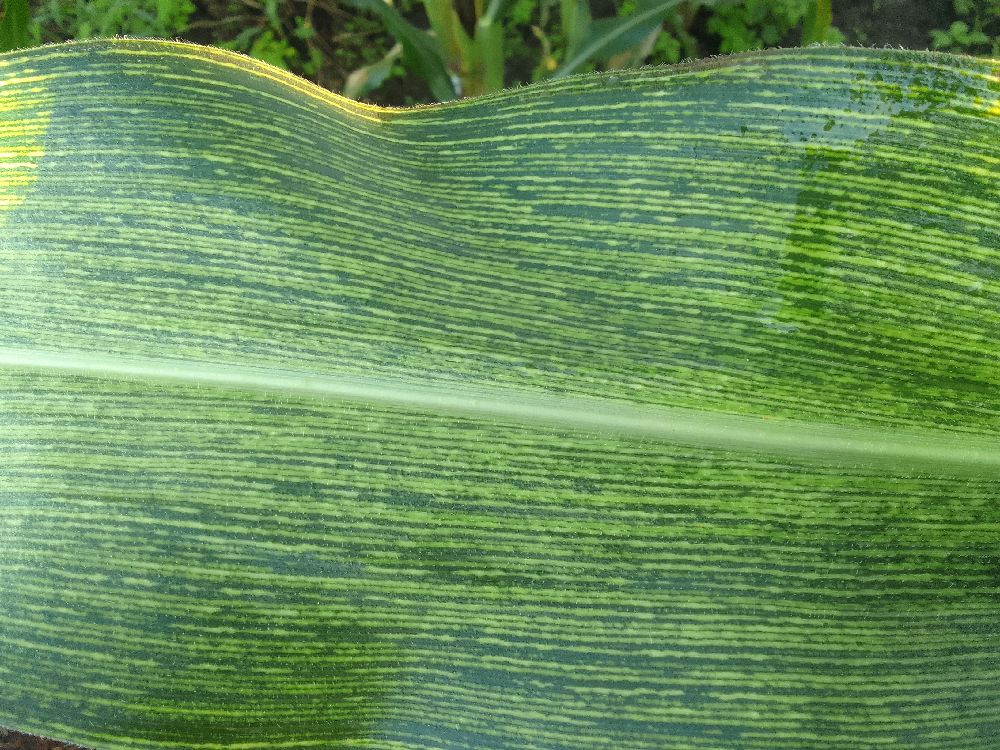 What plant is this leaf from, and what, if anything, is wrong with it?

maize, maize streak virus
